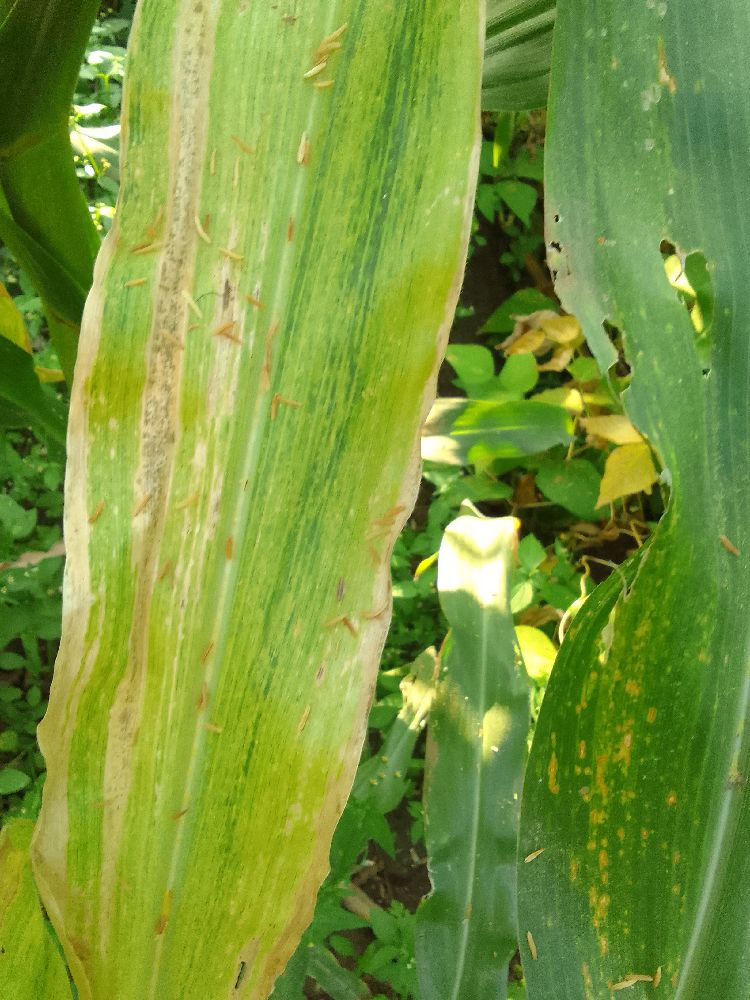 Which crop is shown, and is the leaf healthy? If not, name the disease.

maize, maize lethal necrosis
